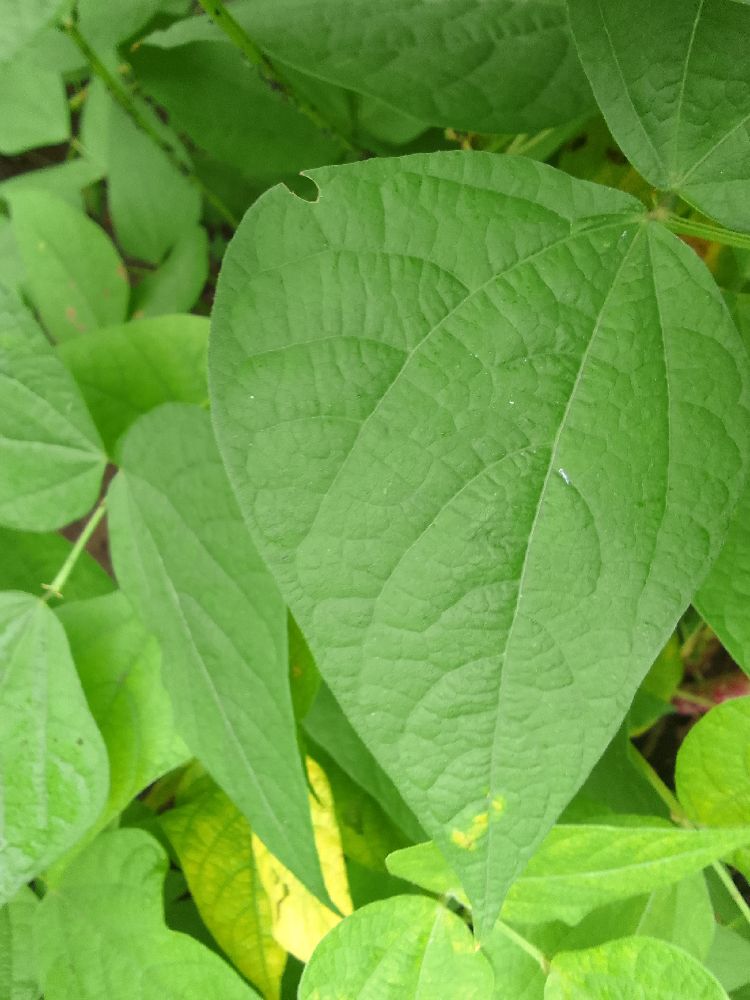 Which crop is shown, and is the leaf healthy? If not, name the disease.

common bean, healthy
